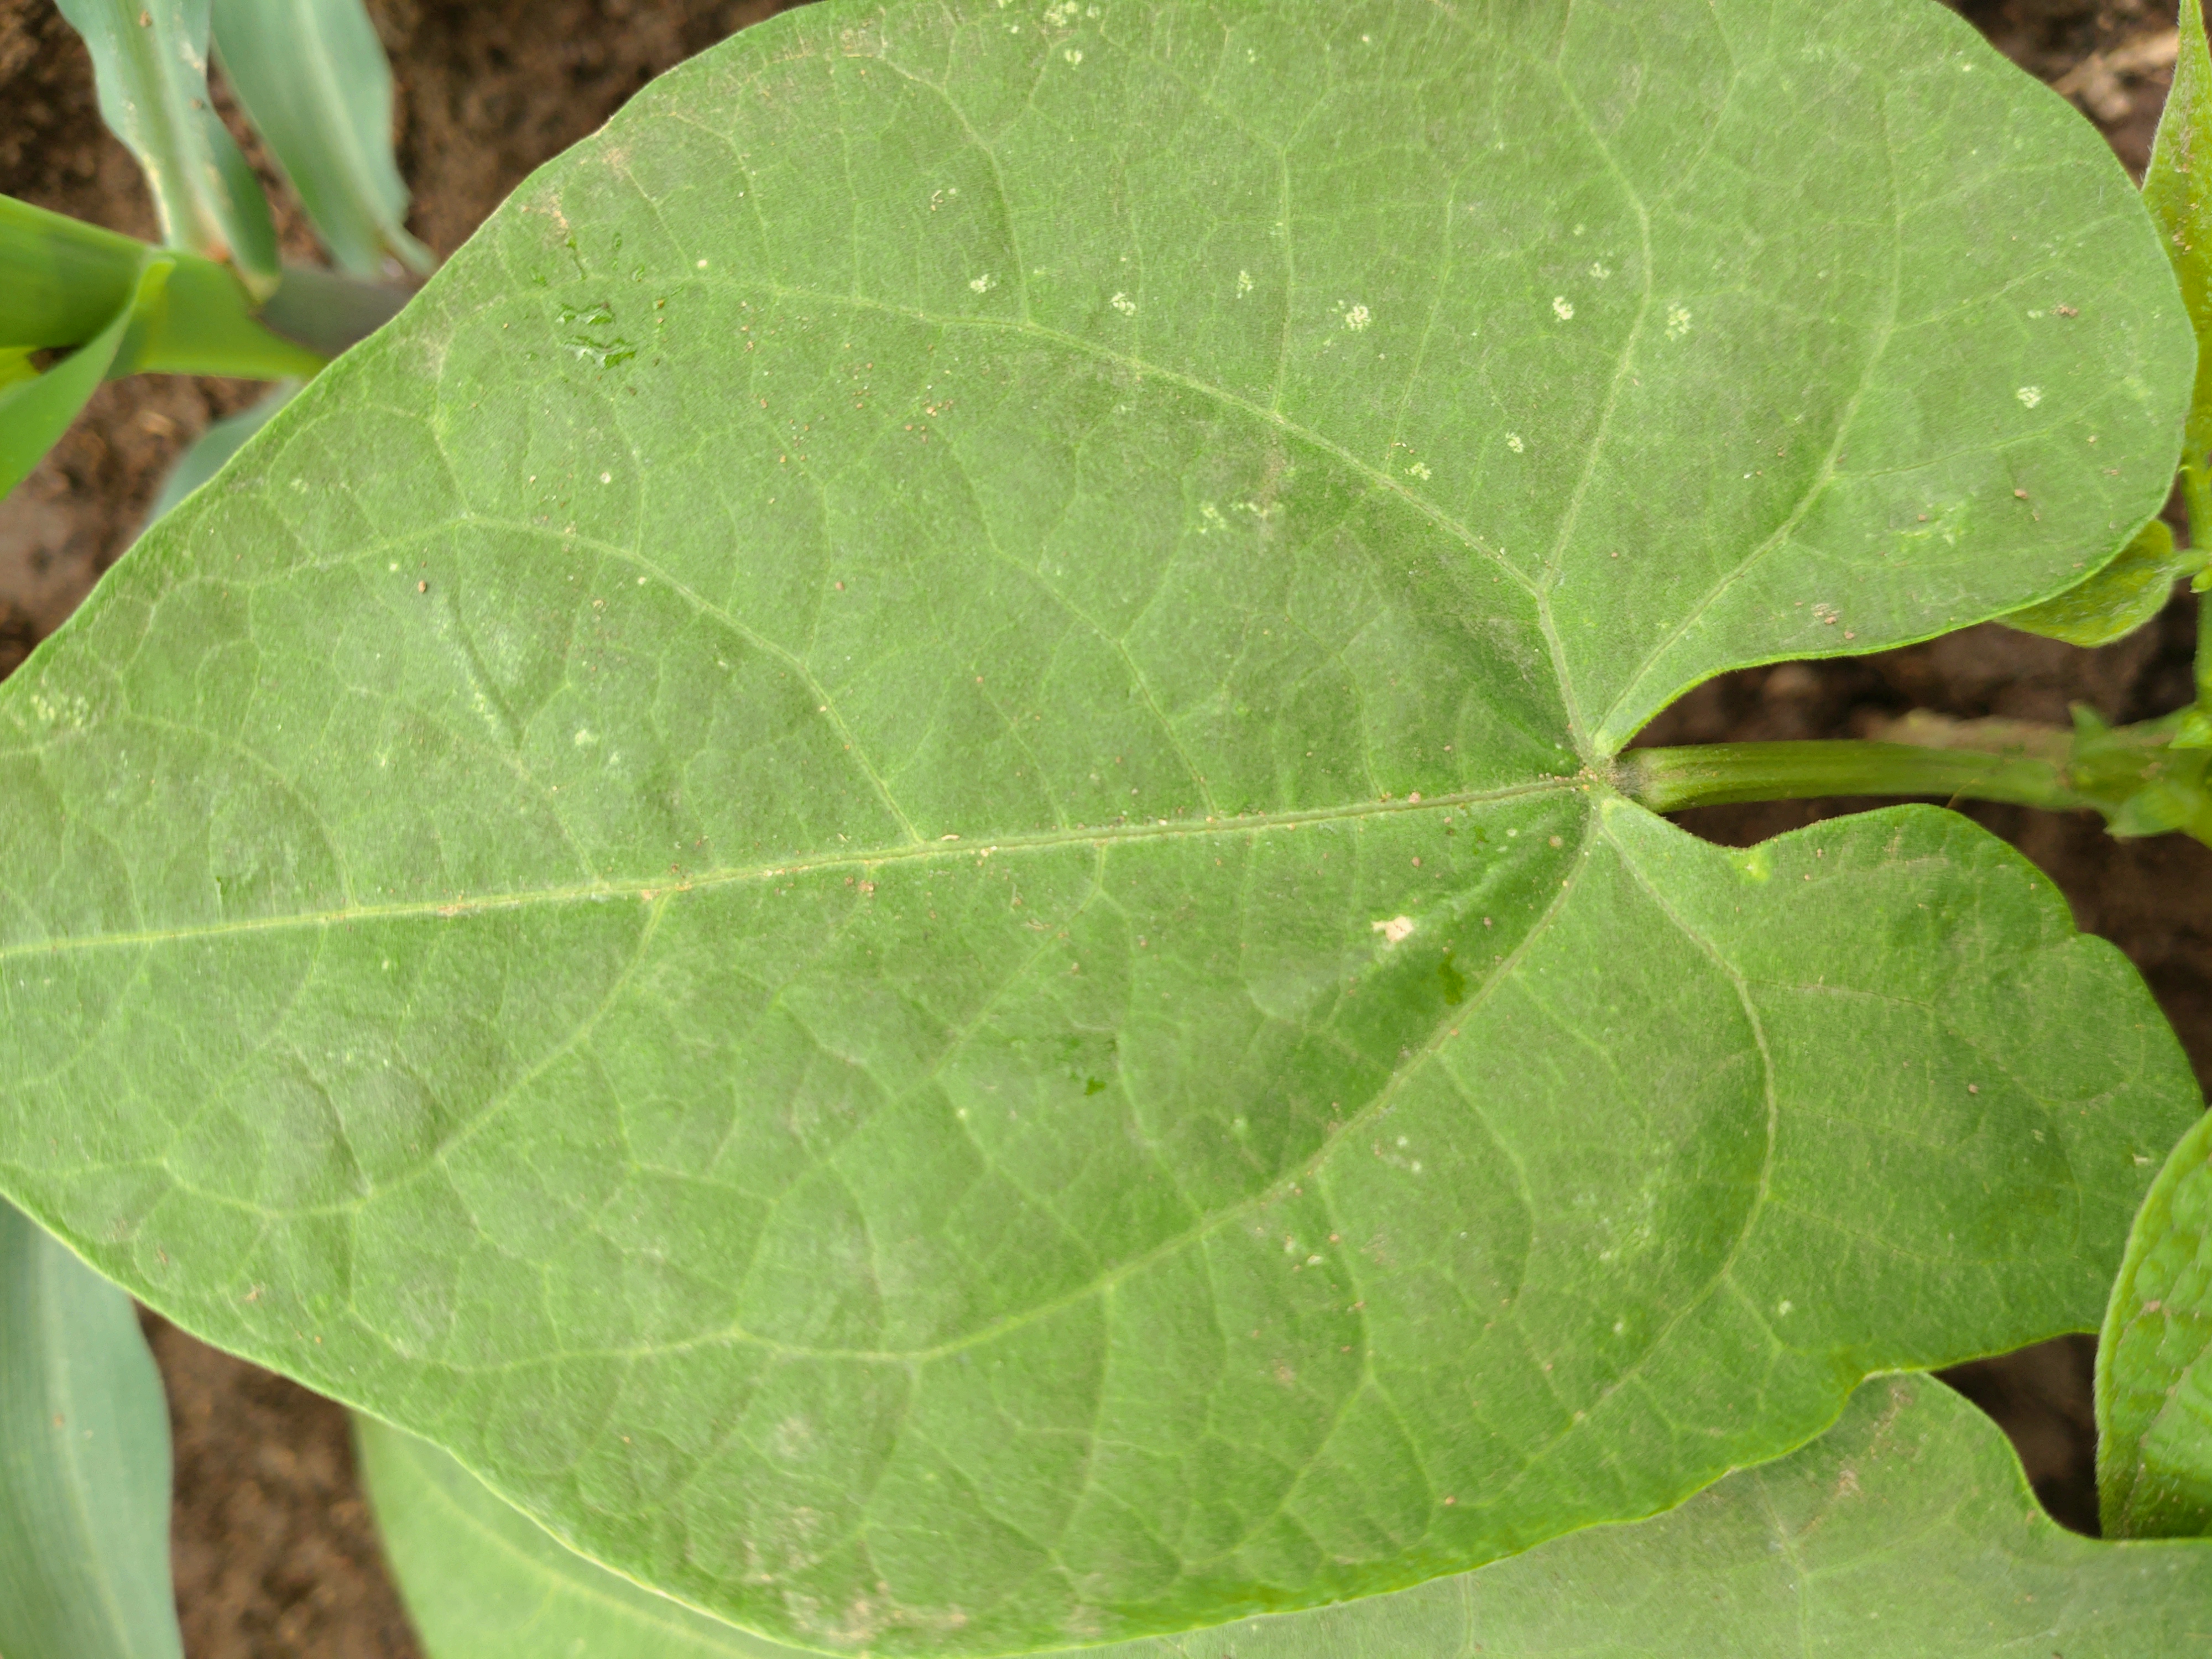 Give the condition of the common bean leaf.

healthy
